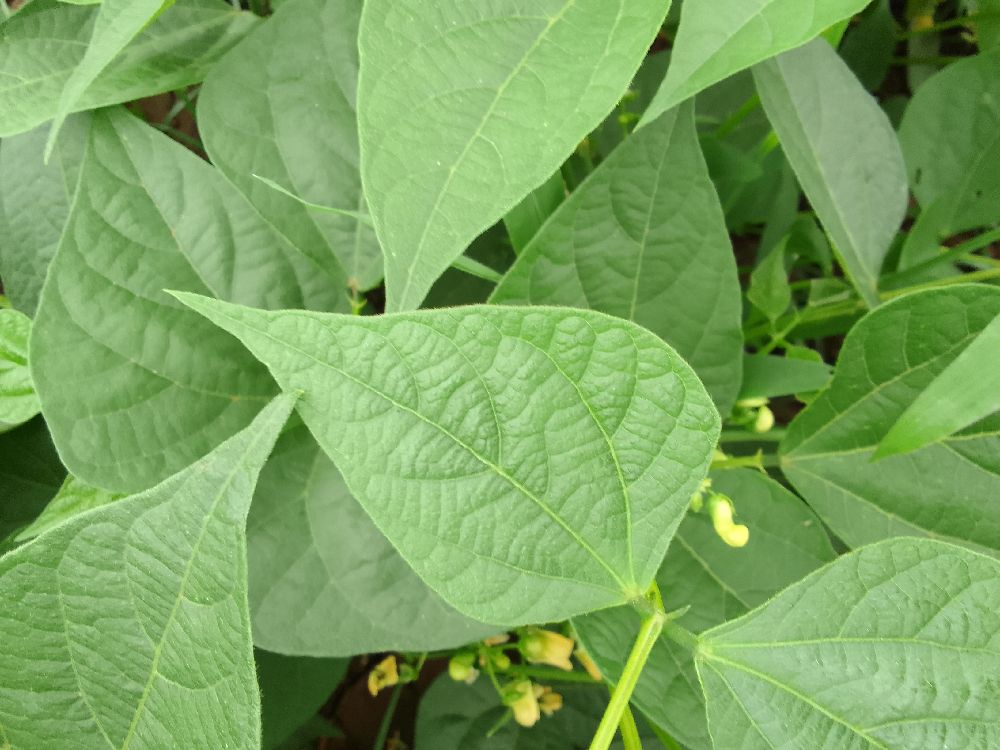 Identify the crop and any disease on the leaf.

common bean, healthy
